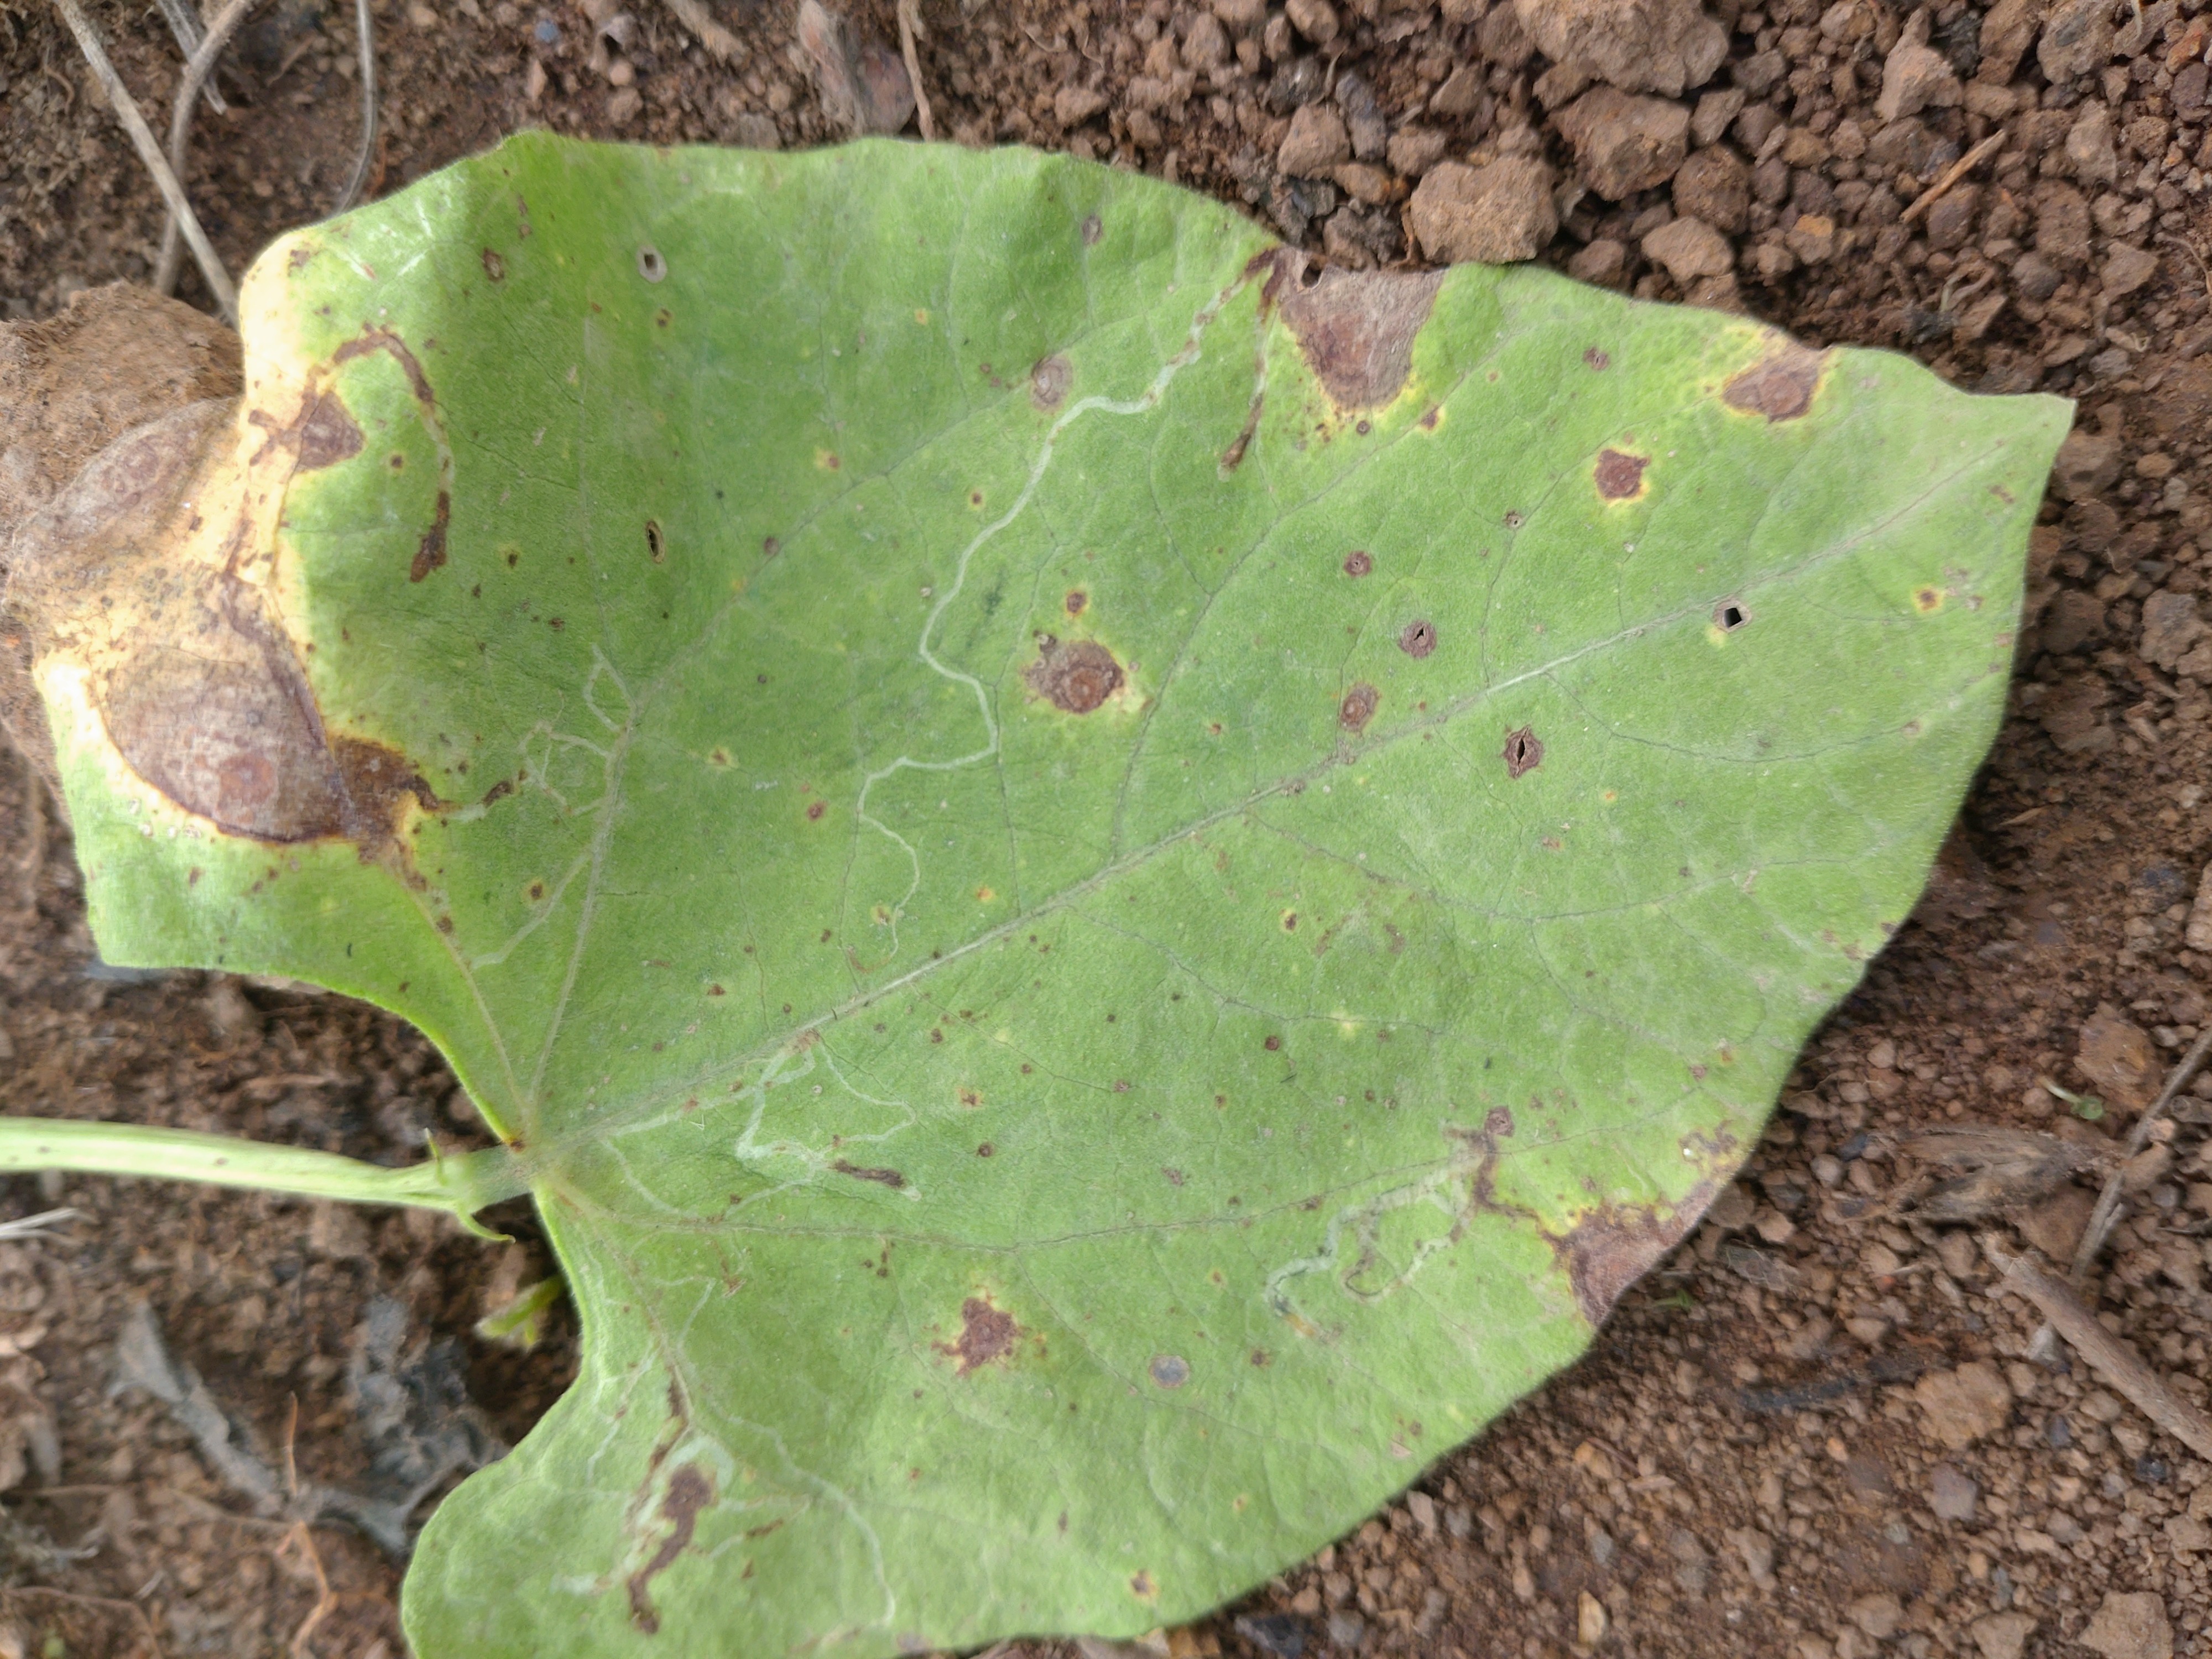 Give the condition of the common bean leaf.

rust
